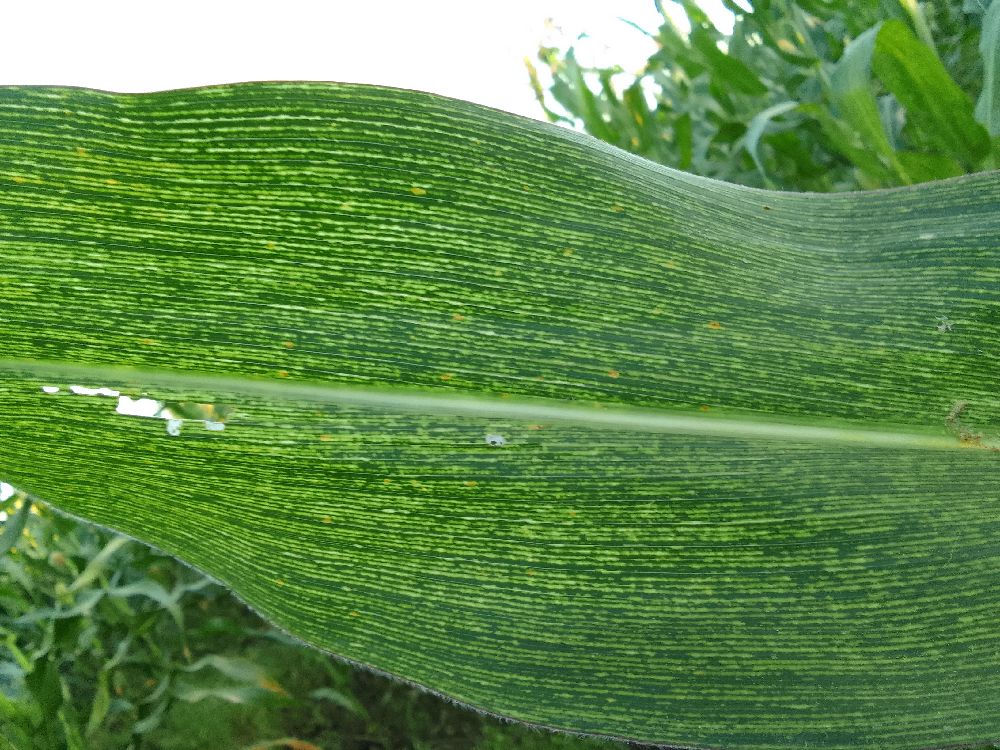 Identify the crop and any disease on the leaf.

maize, maize streak virus
